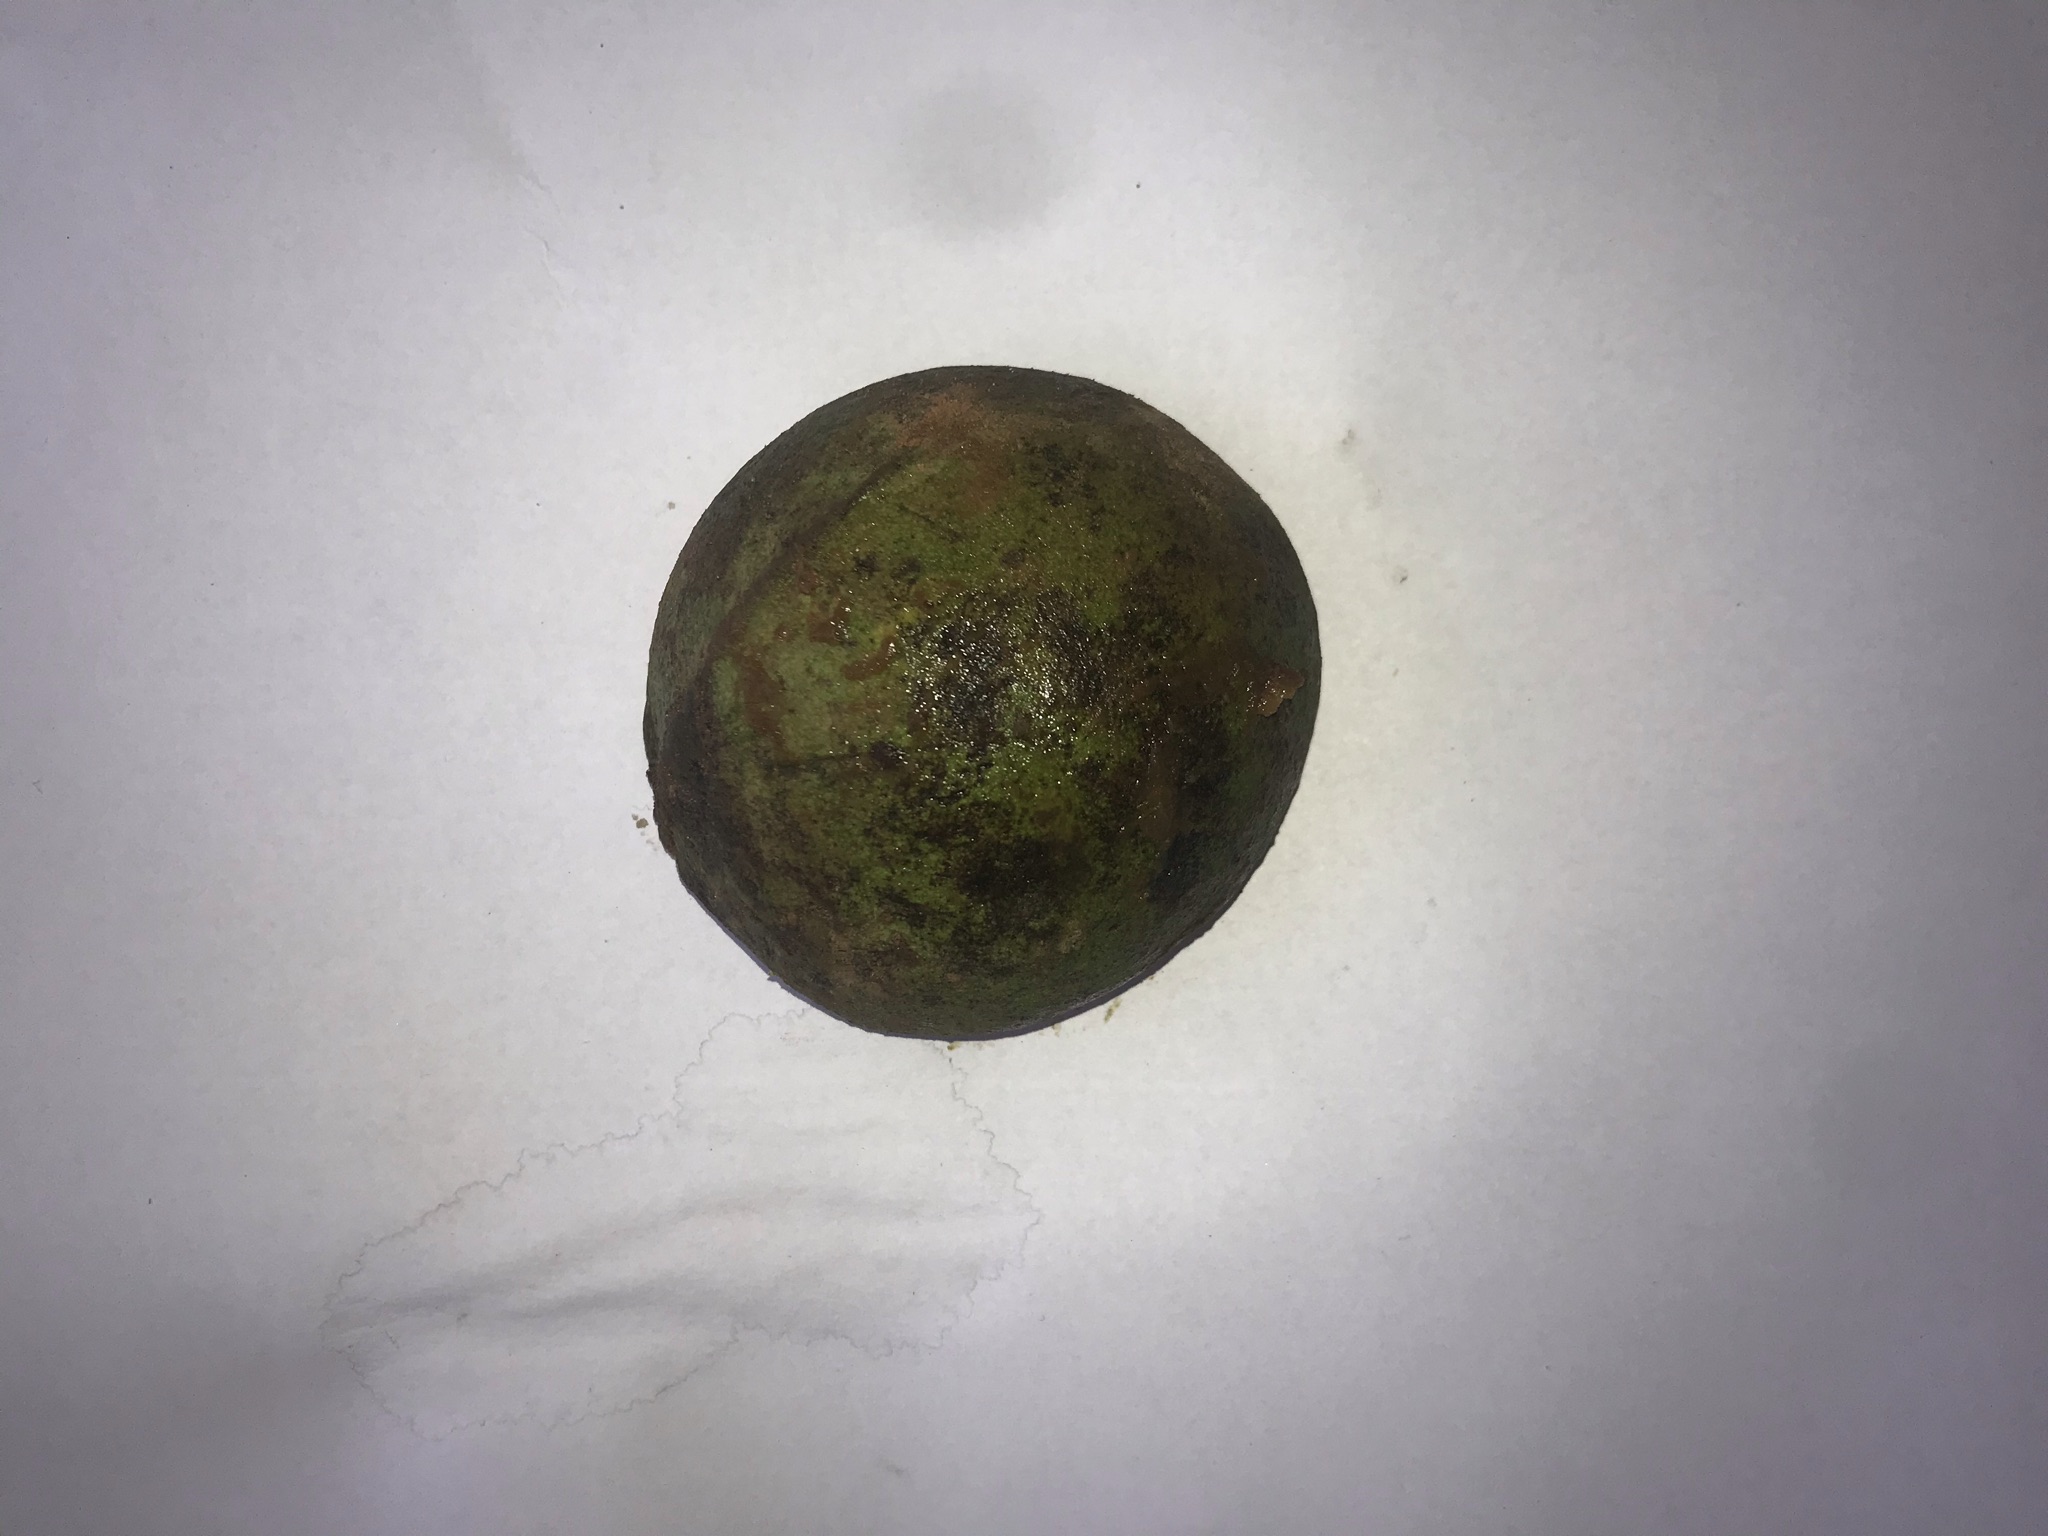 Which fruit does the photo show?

pequi
